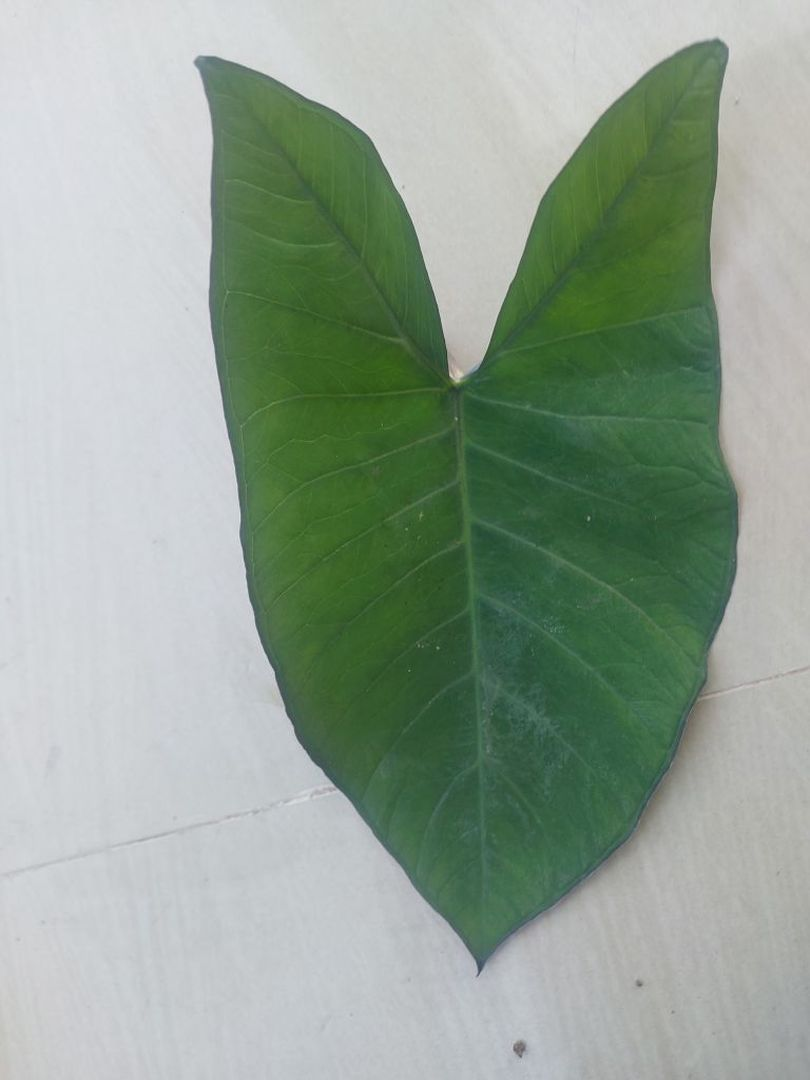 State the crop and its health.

taro, healthy
